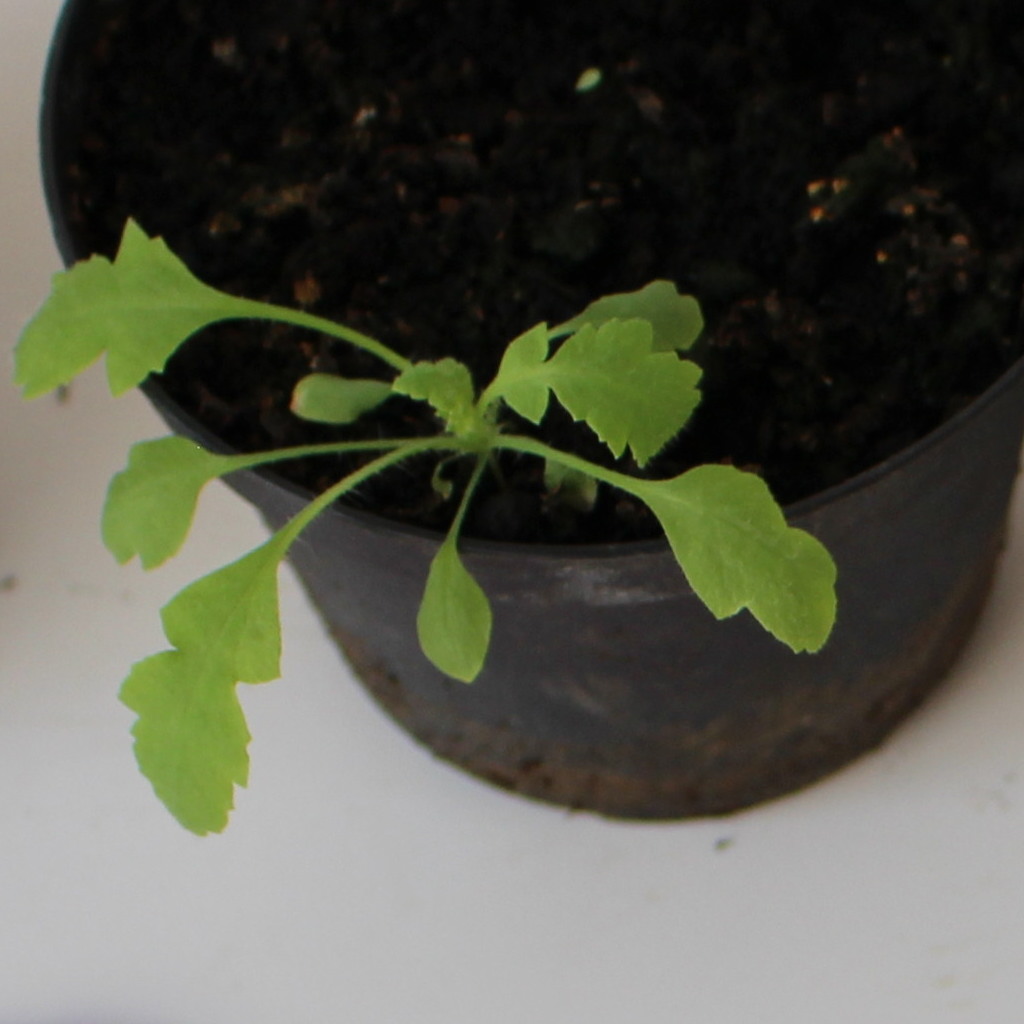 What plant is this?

Papaver rhoeas
